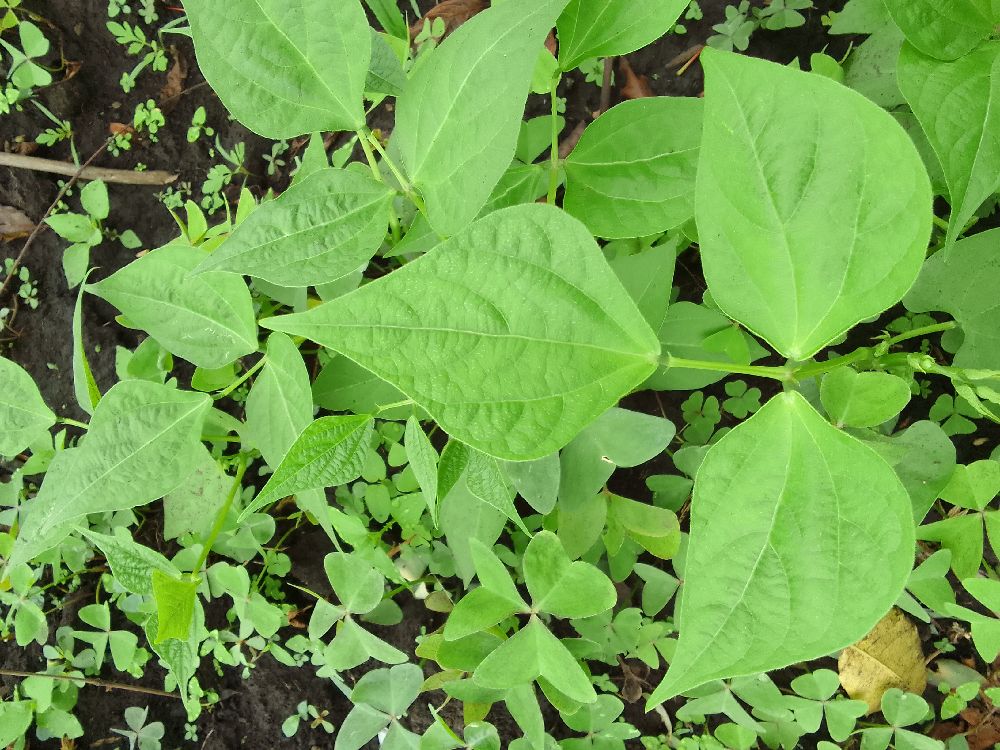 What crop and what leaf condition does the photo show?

common bean, healthy
